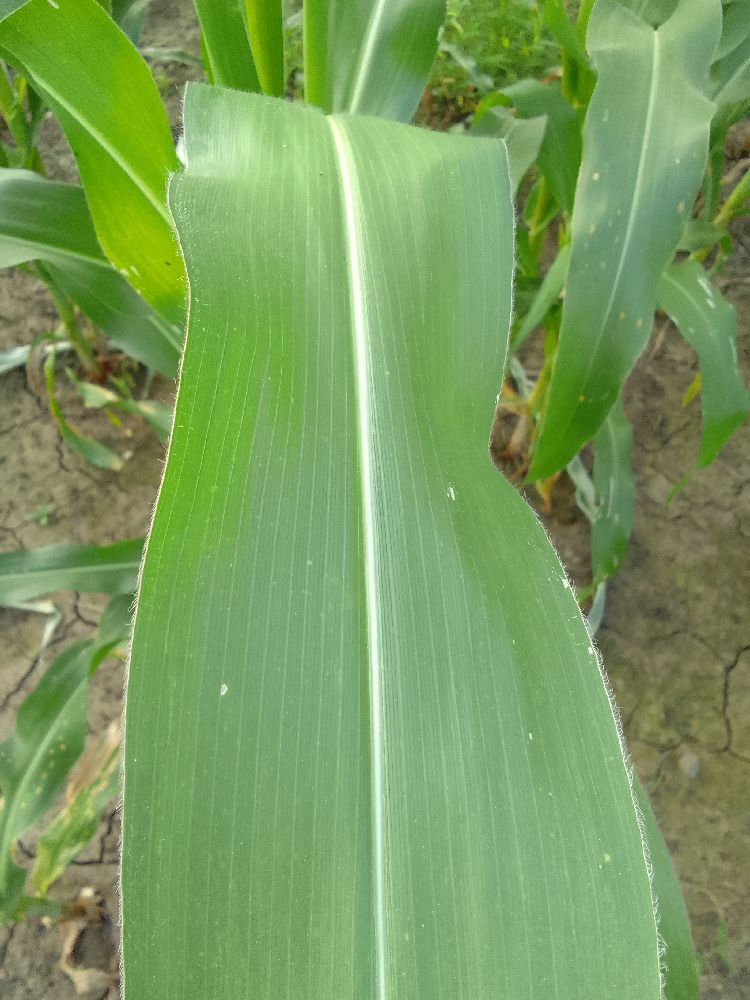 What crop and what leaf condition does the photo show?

maize, healthy
